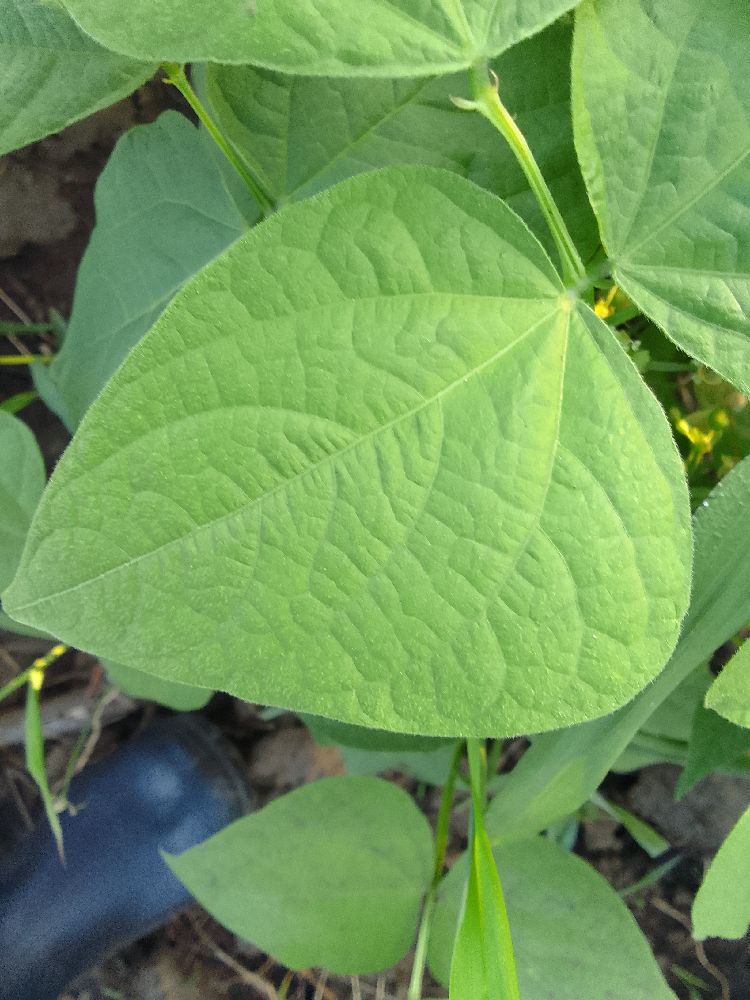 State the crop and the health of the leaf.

common bean, healthy
